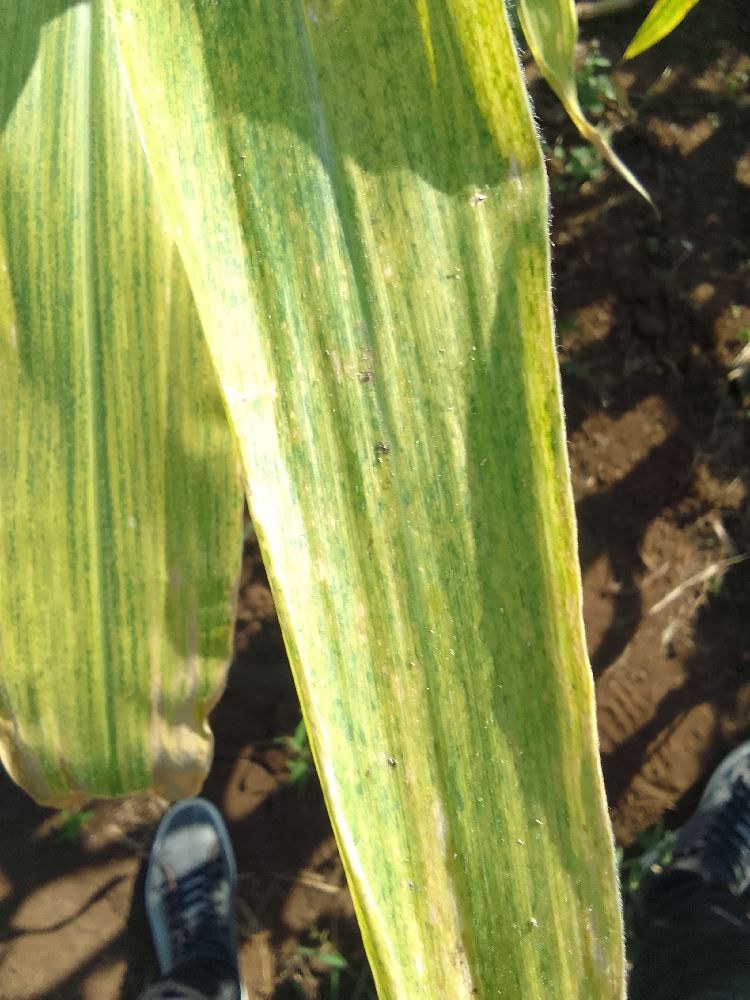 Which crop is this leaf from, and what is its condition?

maize, maize lethal necrosis
